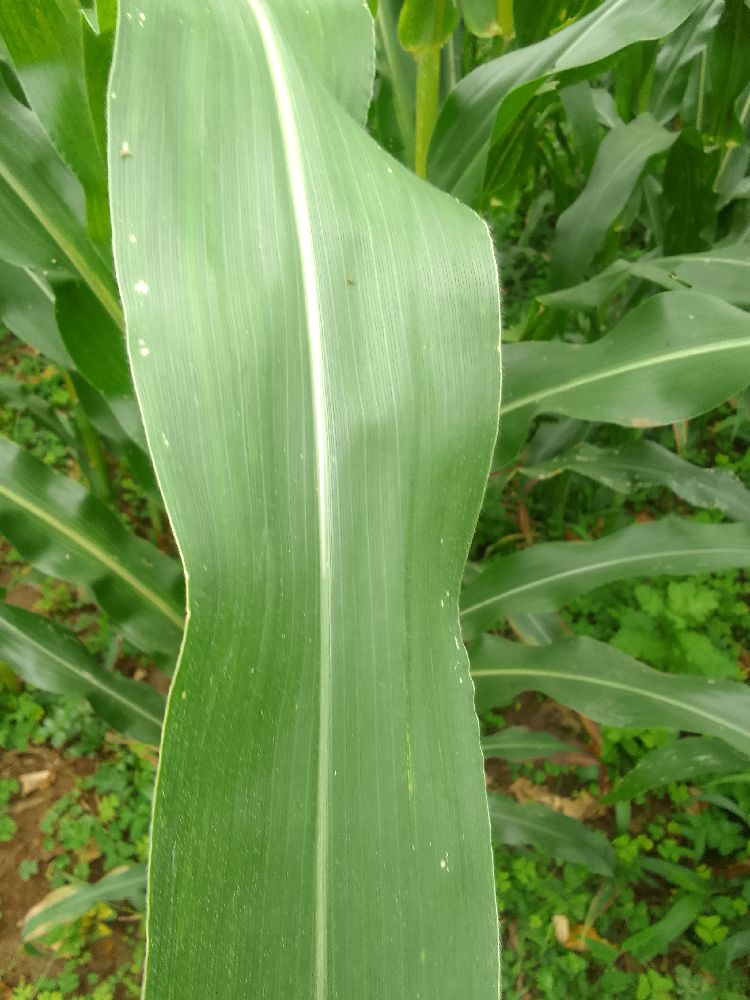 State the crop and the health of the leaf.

maize, healthy
